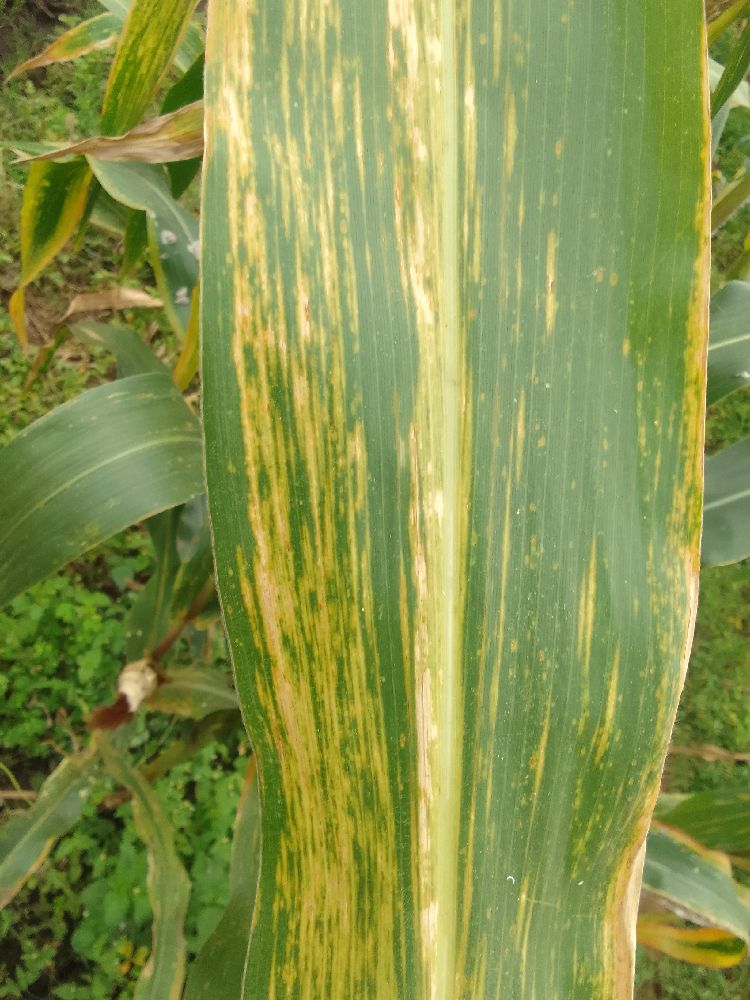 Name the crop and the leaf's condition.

maize, maize lethal necrosis
